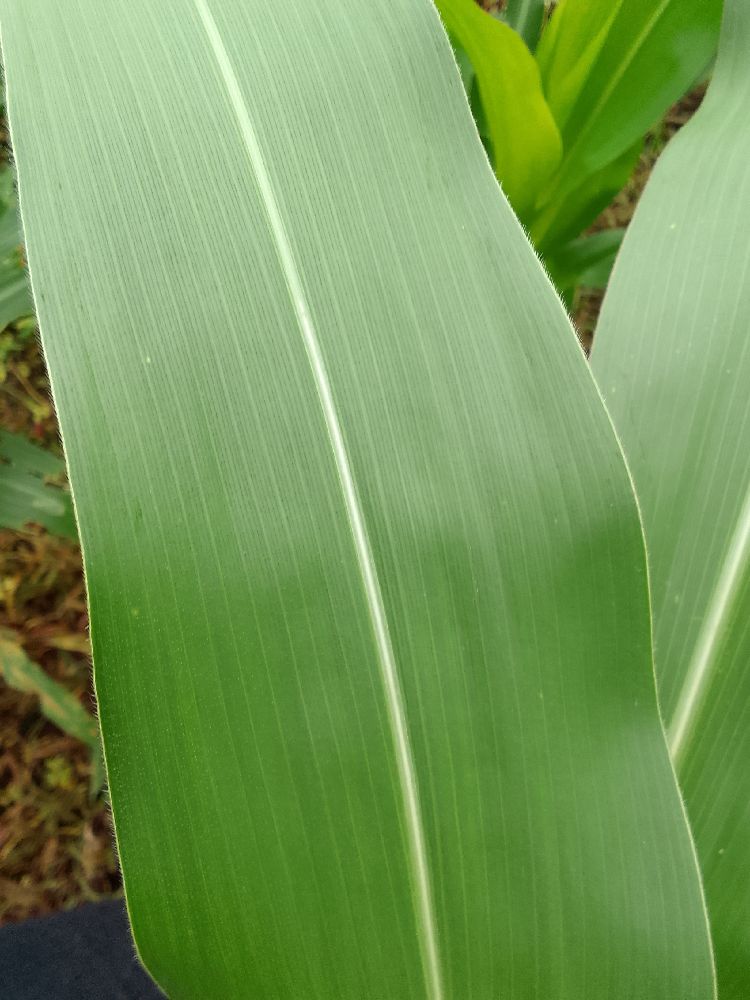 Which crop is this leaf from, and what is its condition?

maize, healthy
